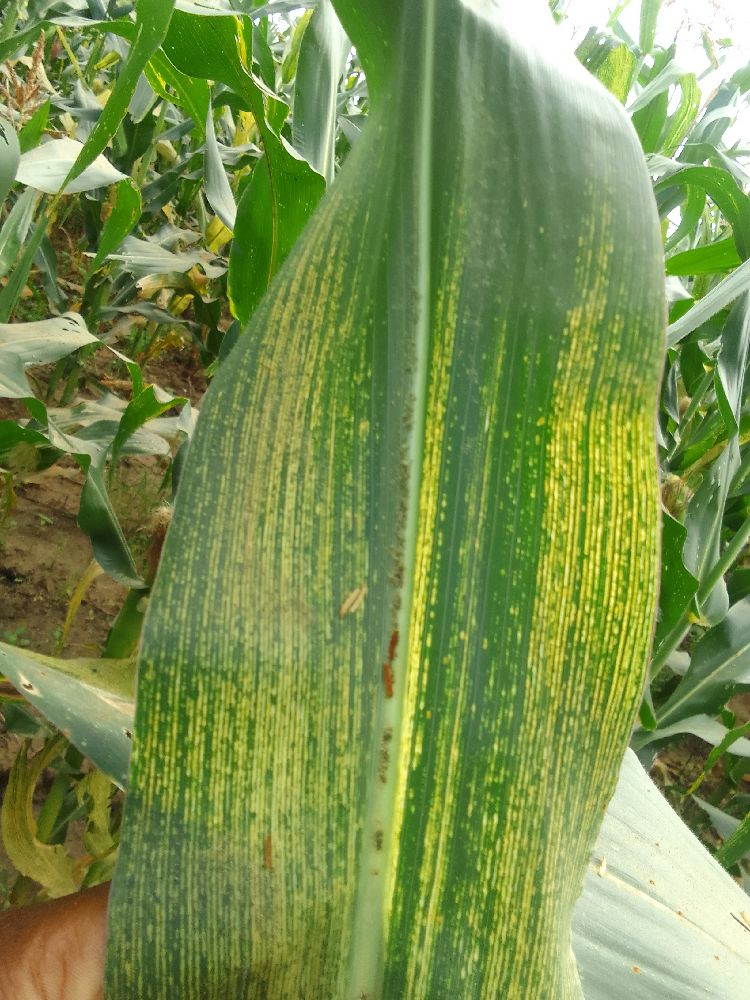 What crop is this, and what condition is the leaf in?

maize, maize streak virus
